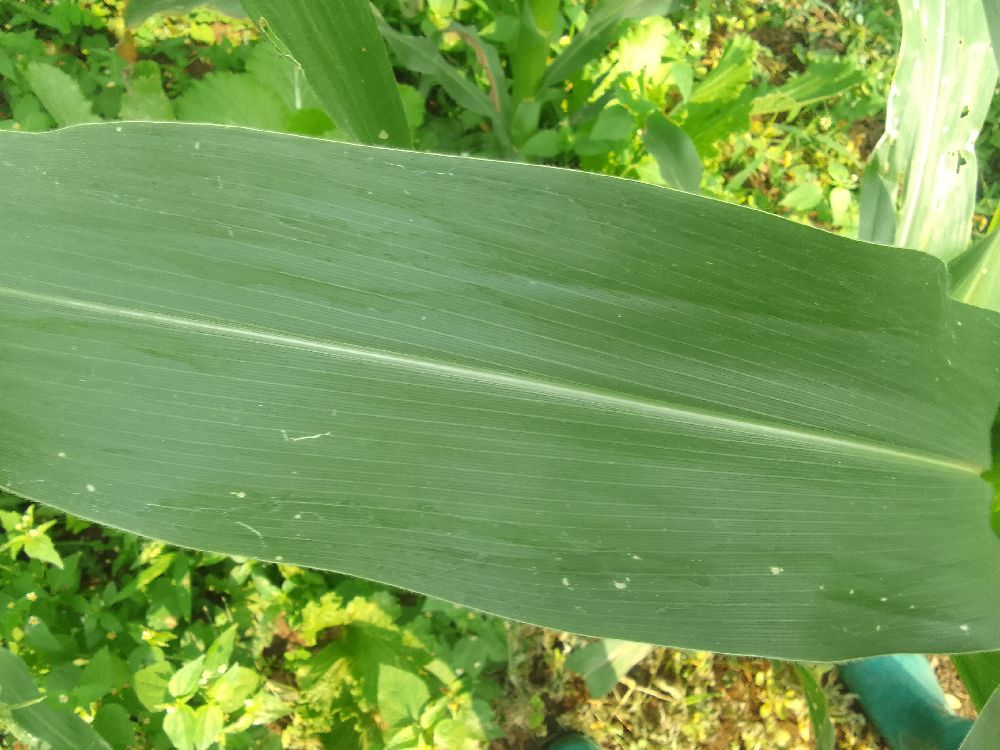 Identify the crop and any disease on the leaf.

maize, healthy
